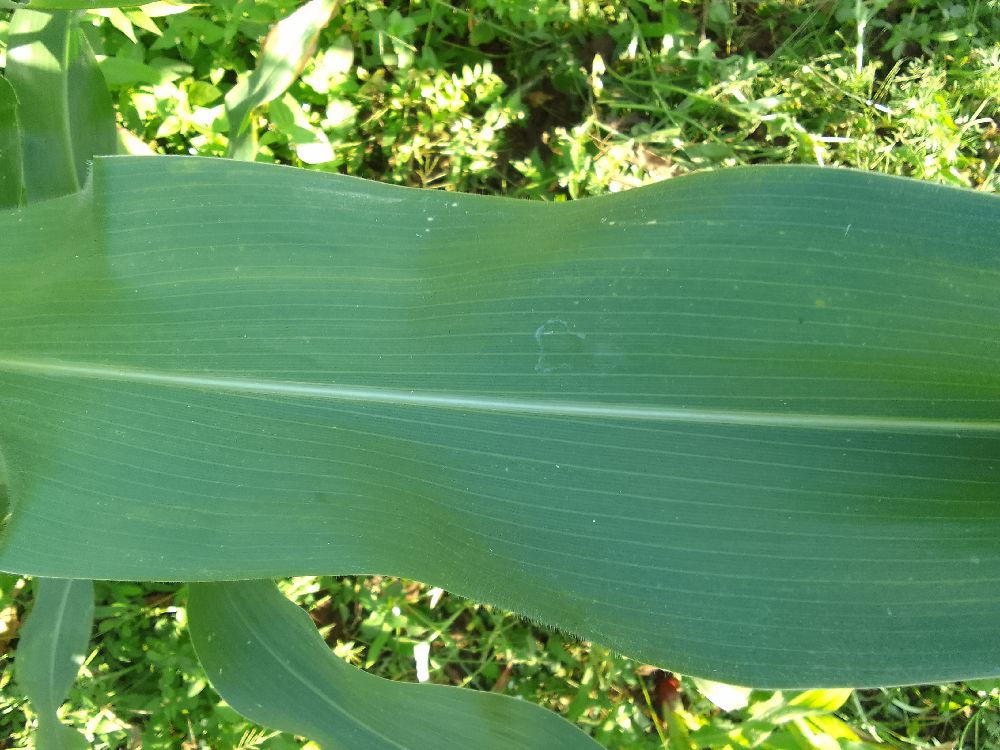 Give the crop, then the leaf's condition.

maize, healthy
